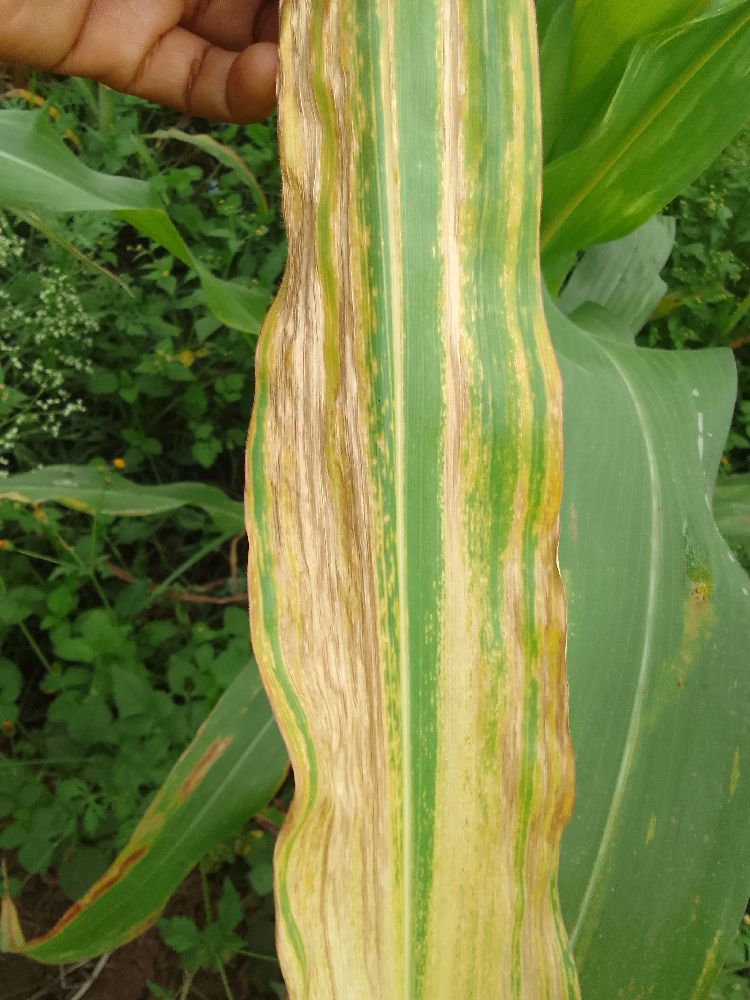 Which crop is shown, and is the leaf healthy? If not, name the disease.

maize, maize lethal necrosis
